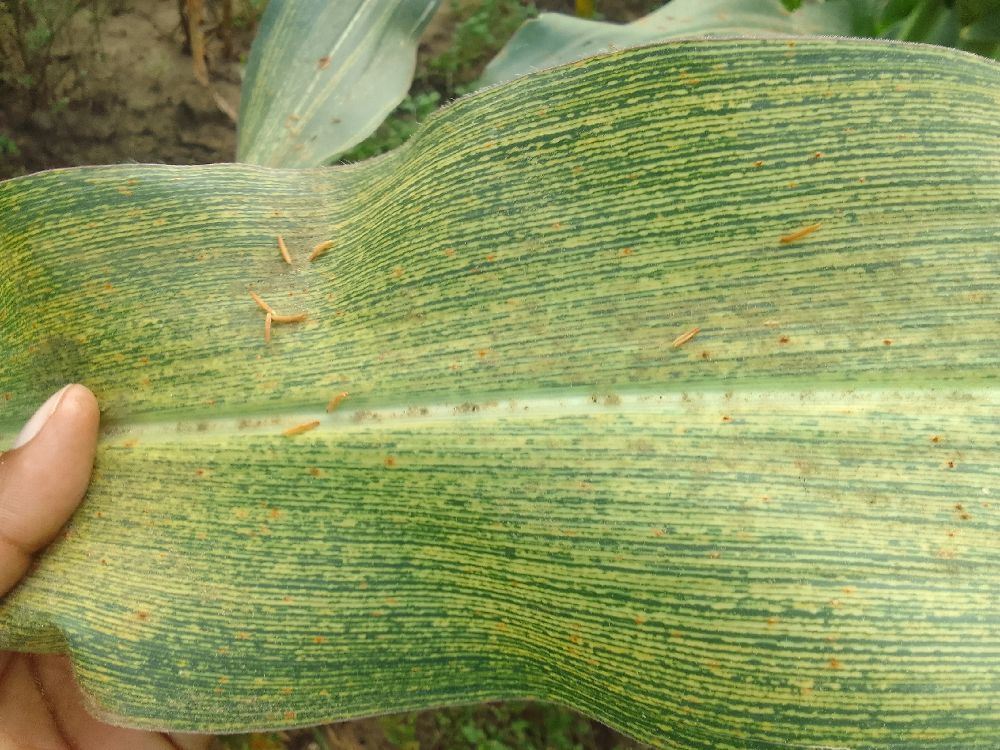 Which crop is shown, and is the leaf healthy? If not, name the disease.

maize, maize streak virus
